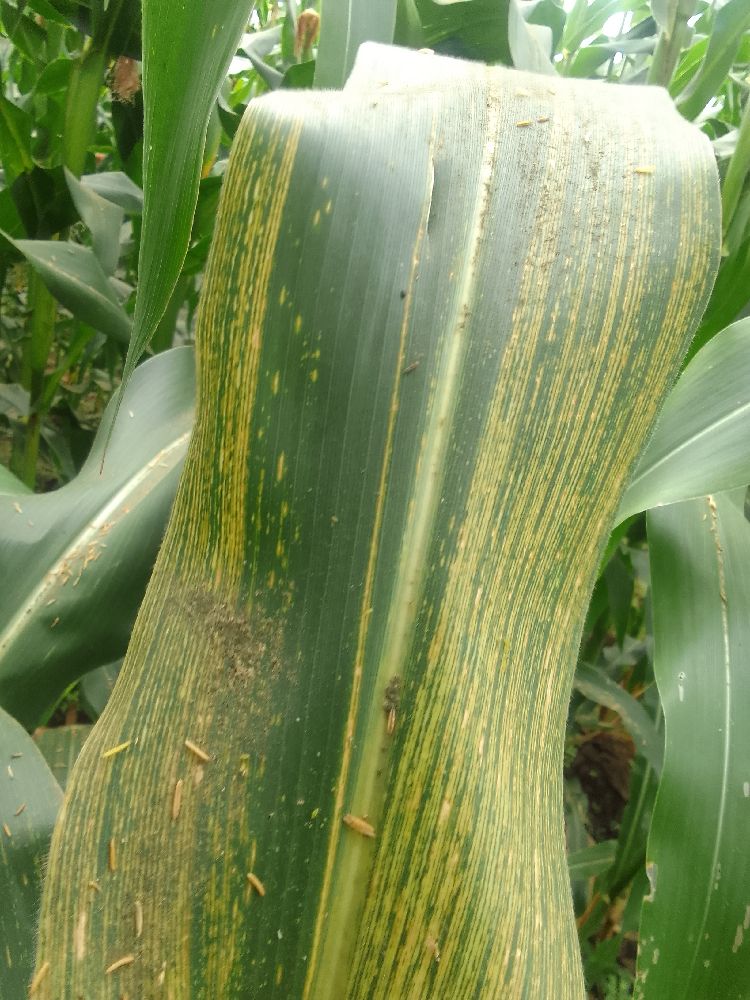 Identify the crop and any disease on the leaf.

maize, maize streak virus
